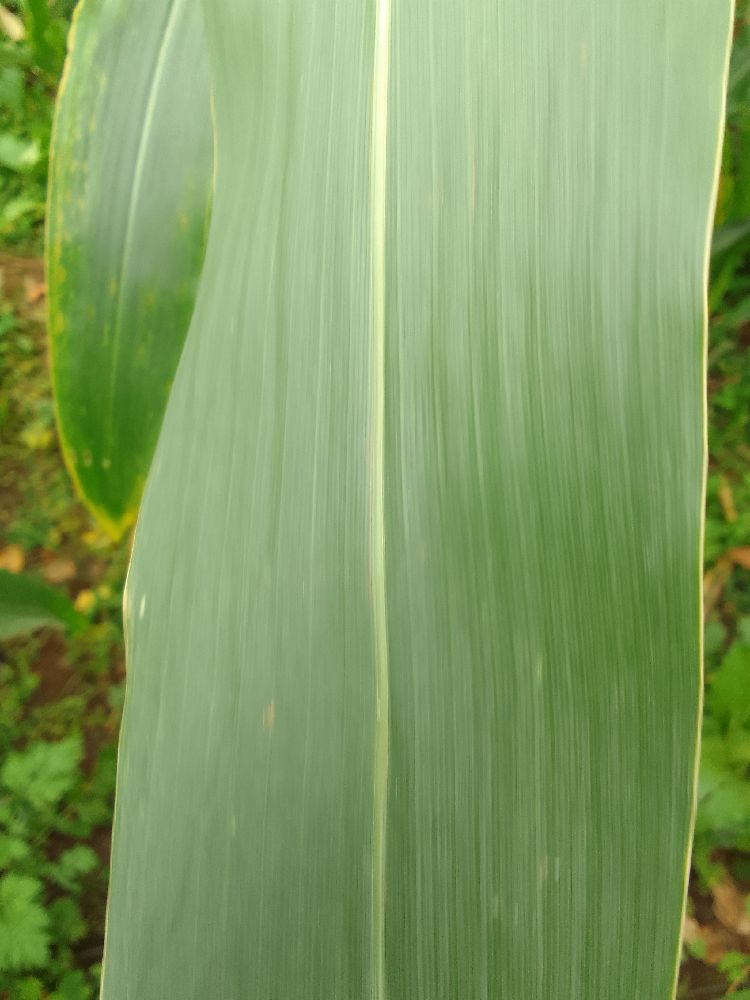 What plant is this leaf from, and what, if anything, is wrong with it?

maize, healthy
